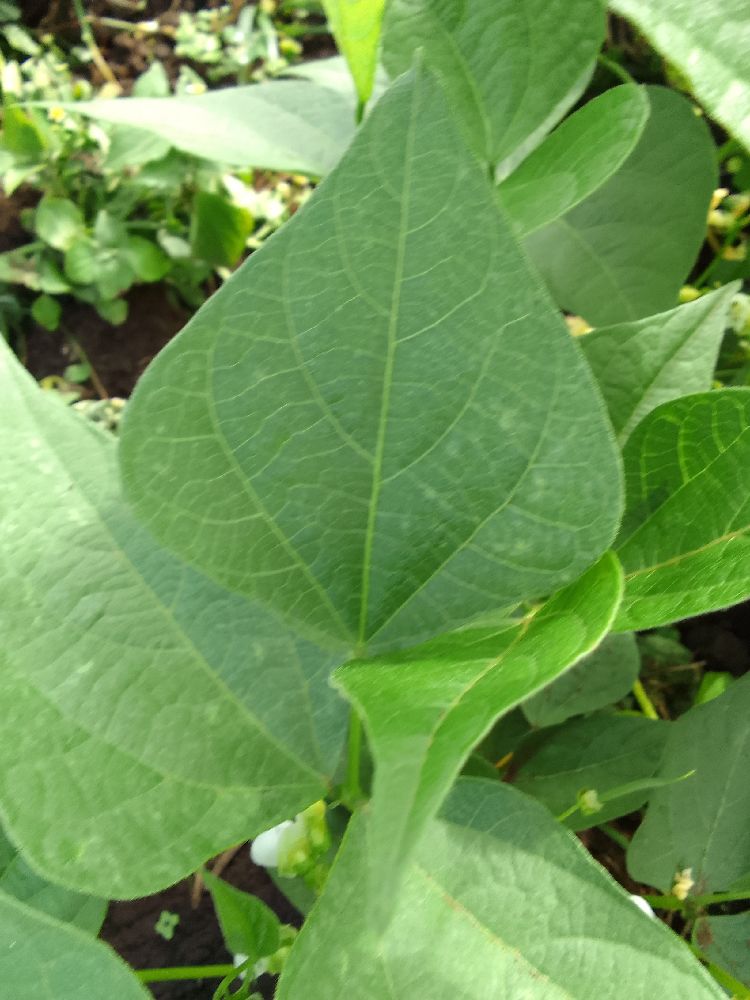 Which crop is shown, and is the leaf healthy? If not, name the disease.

common bean, healthy
